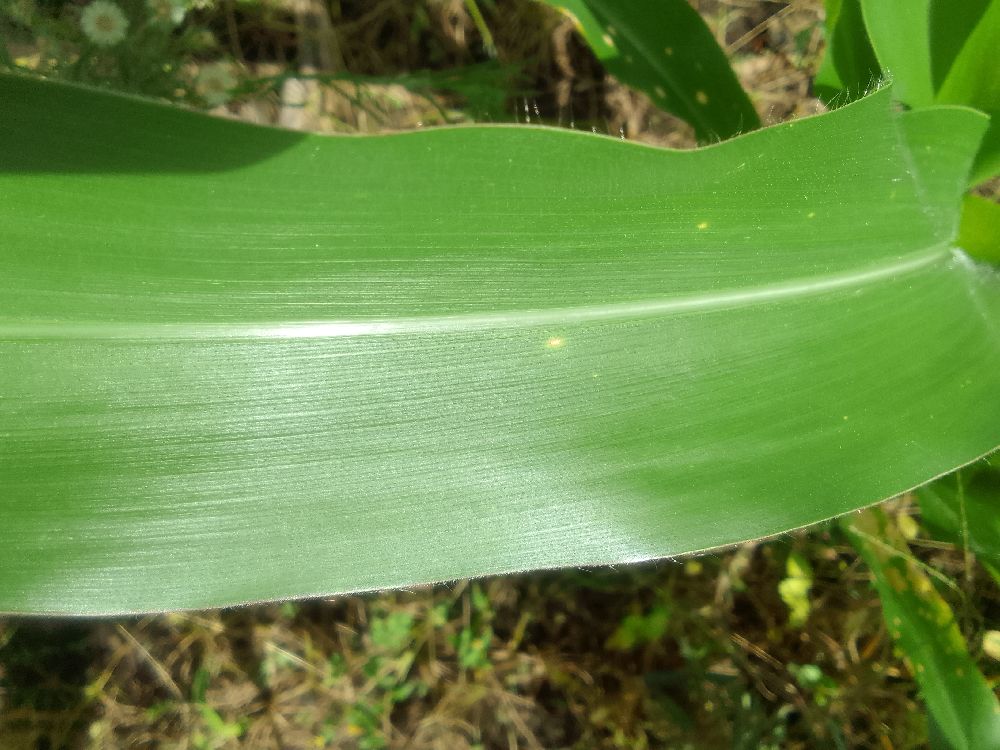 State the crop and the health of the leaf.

maize, healthy
